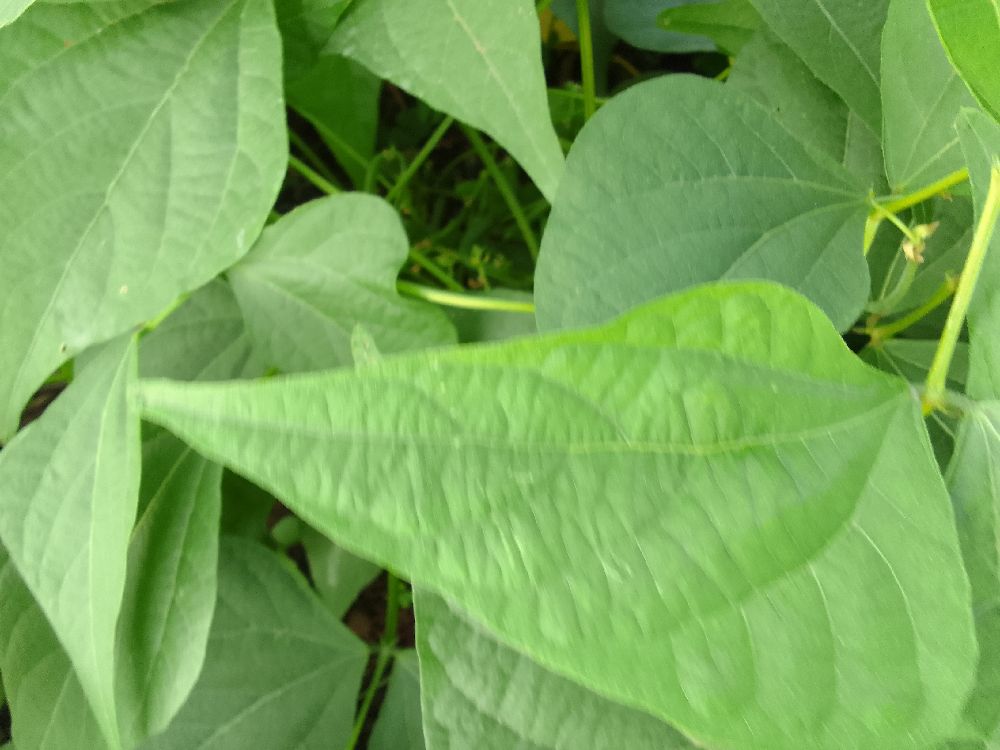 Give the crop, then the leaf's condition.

common bean, healthy
